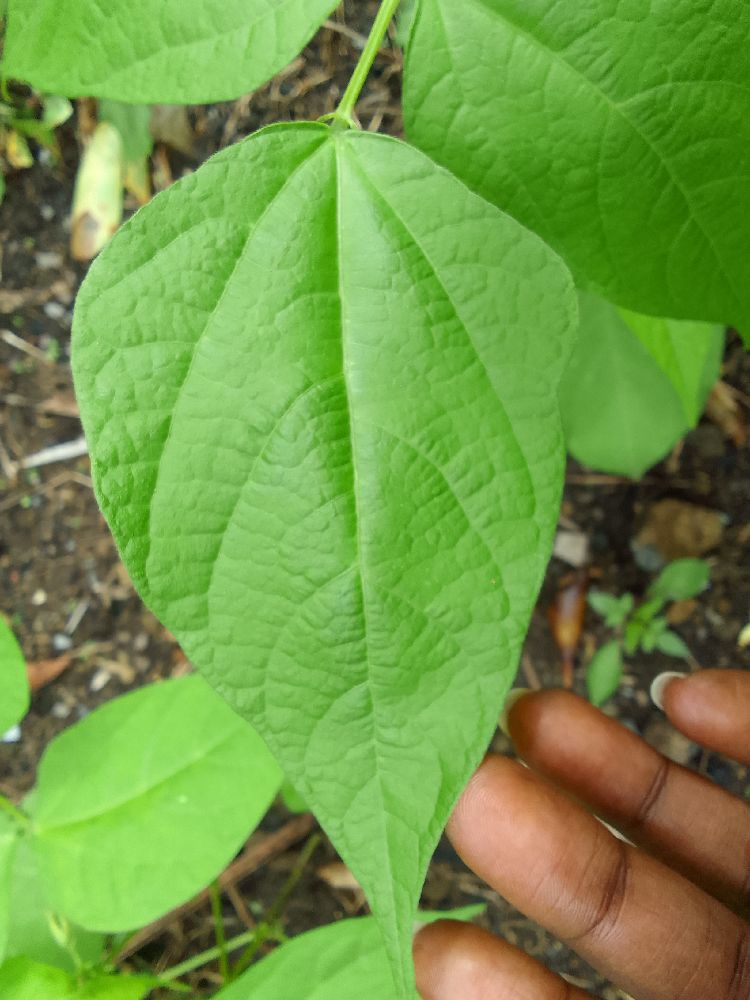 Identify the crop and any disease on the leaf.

common bean, healthy
